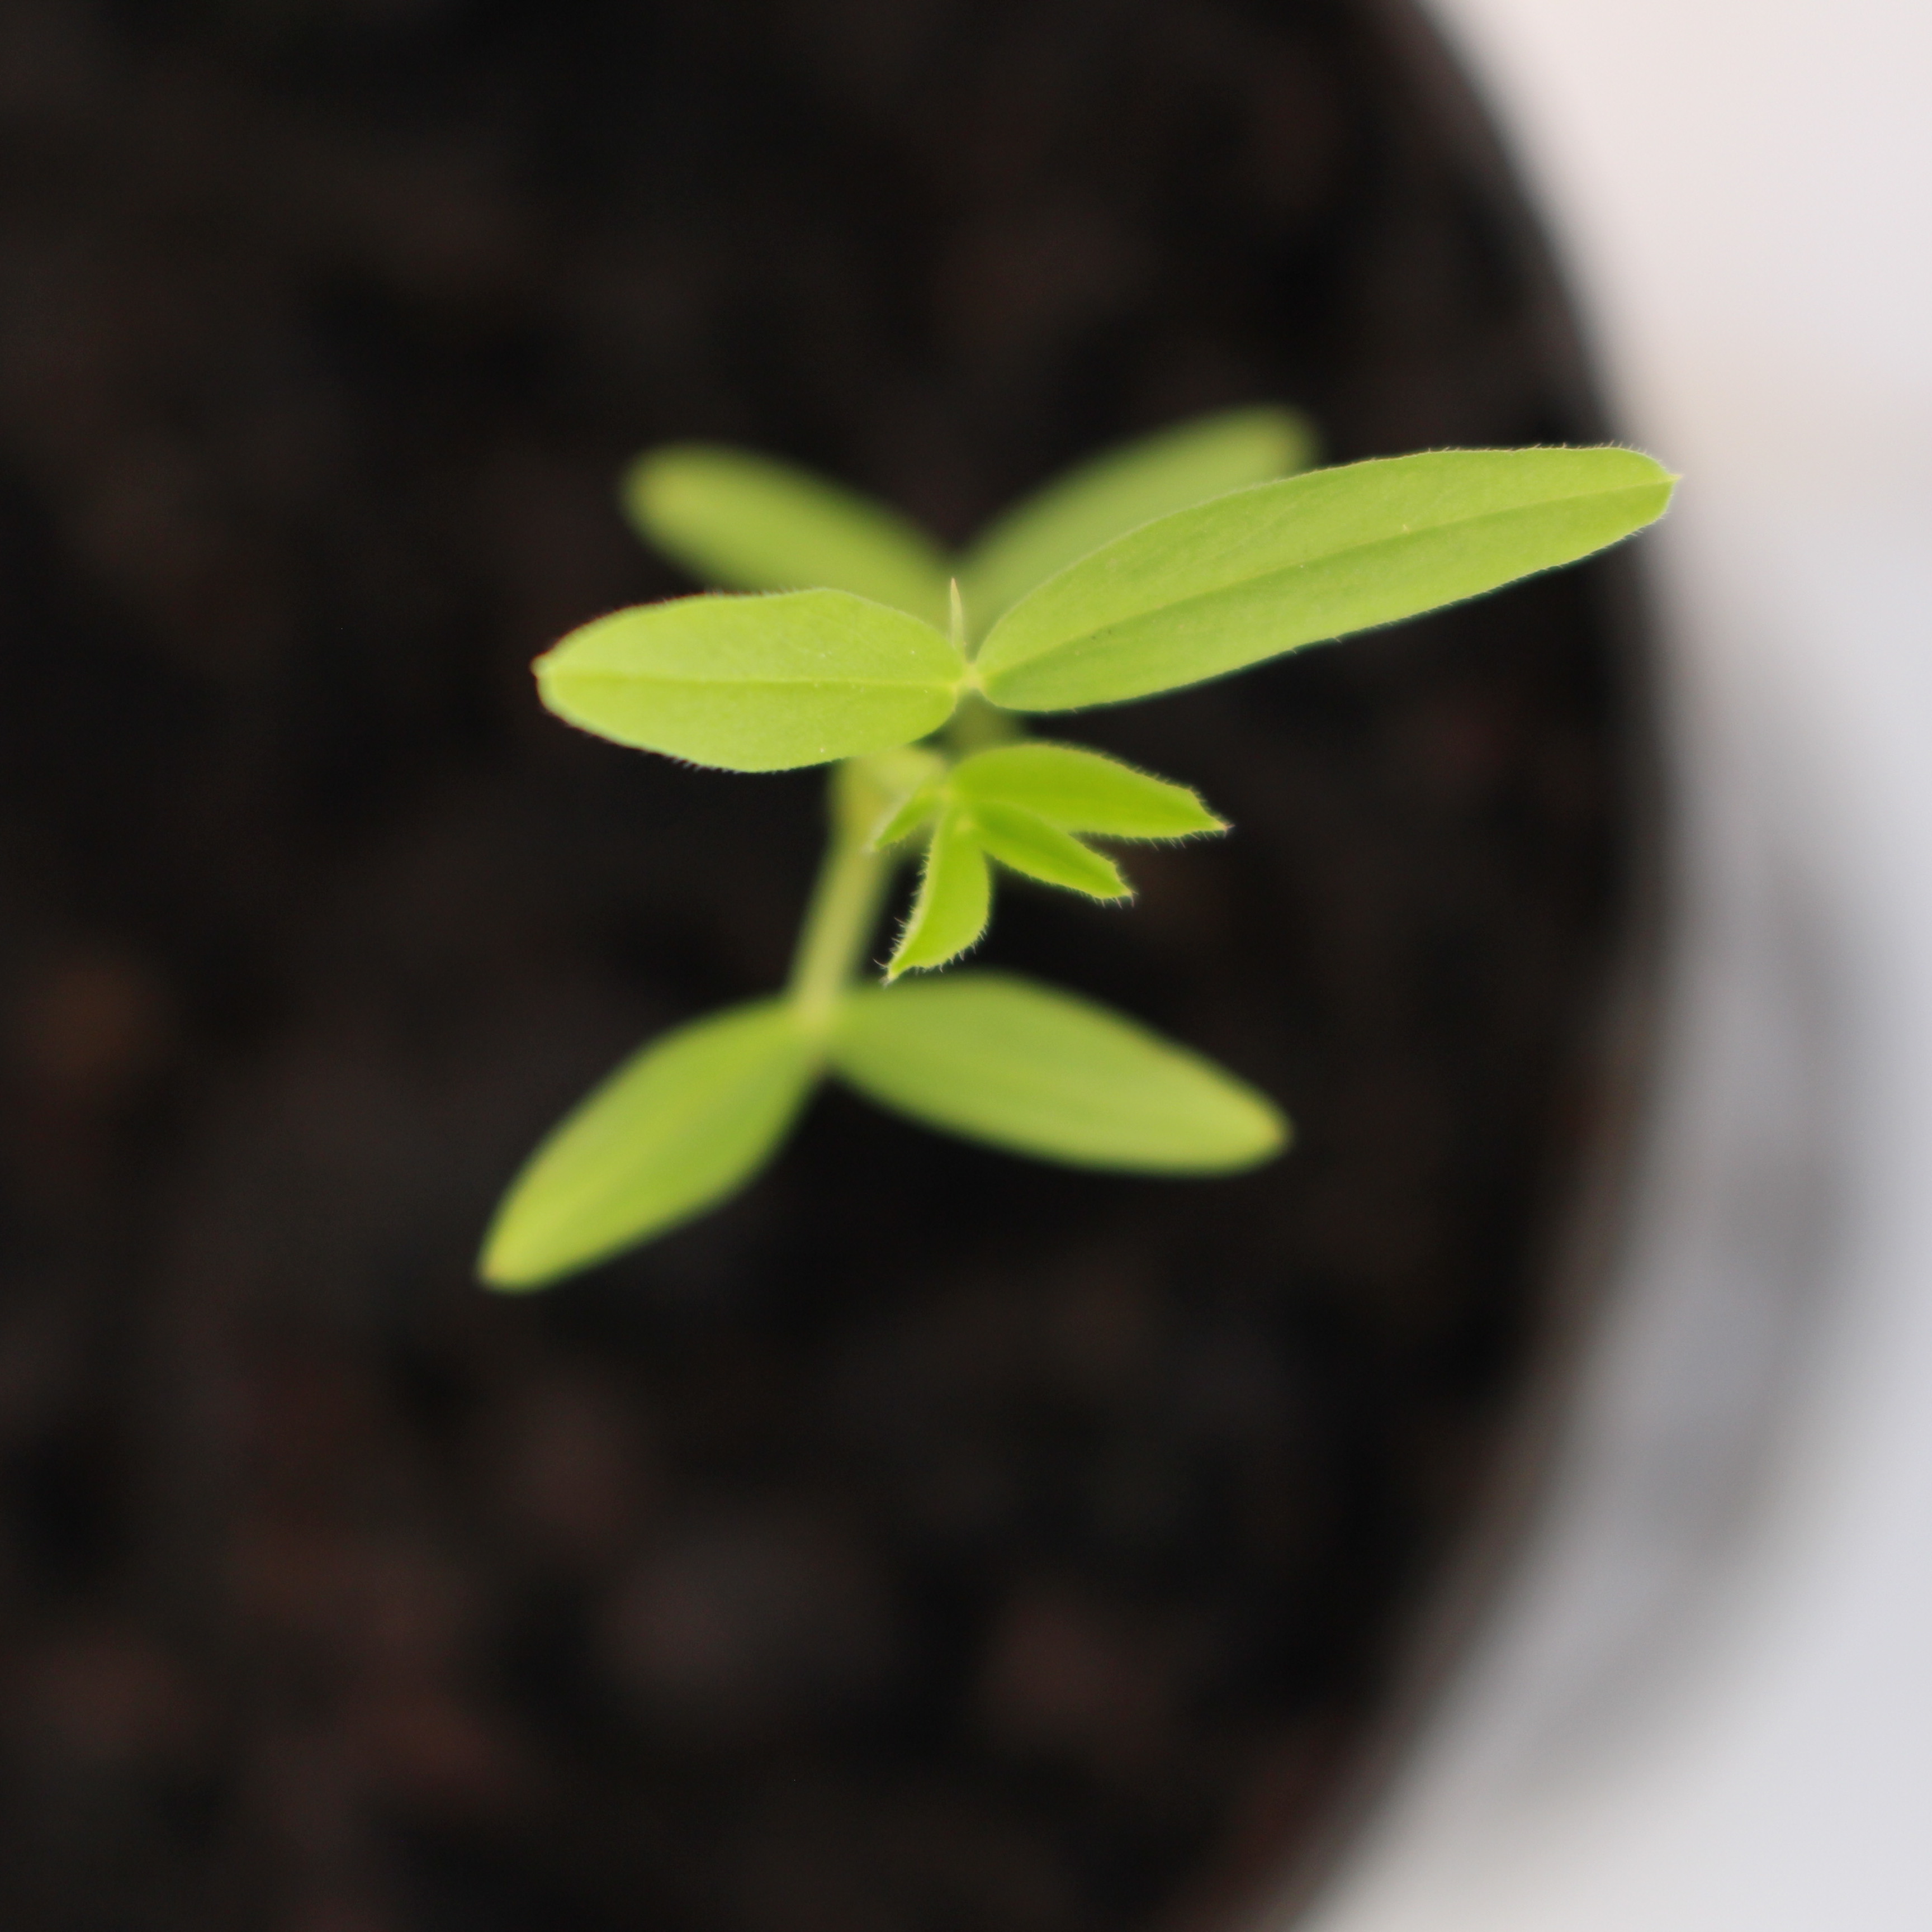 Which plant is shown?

Vicia sativa
